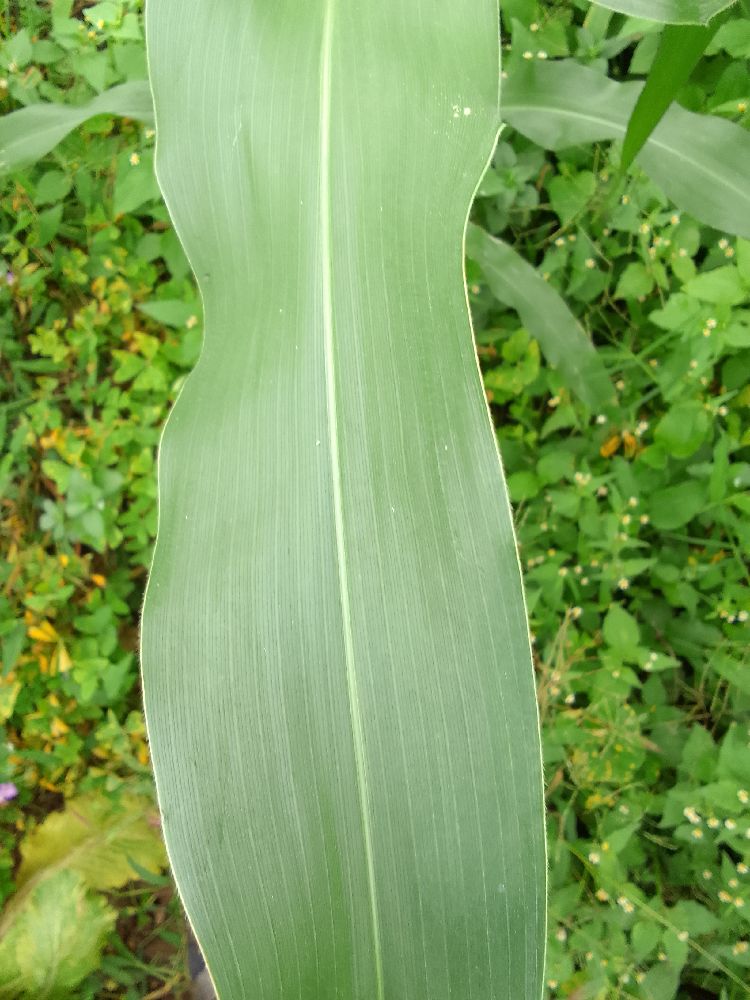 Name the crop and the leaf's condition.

maize, healthy
